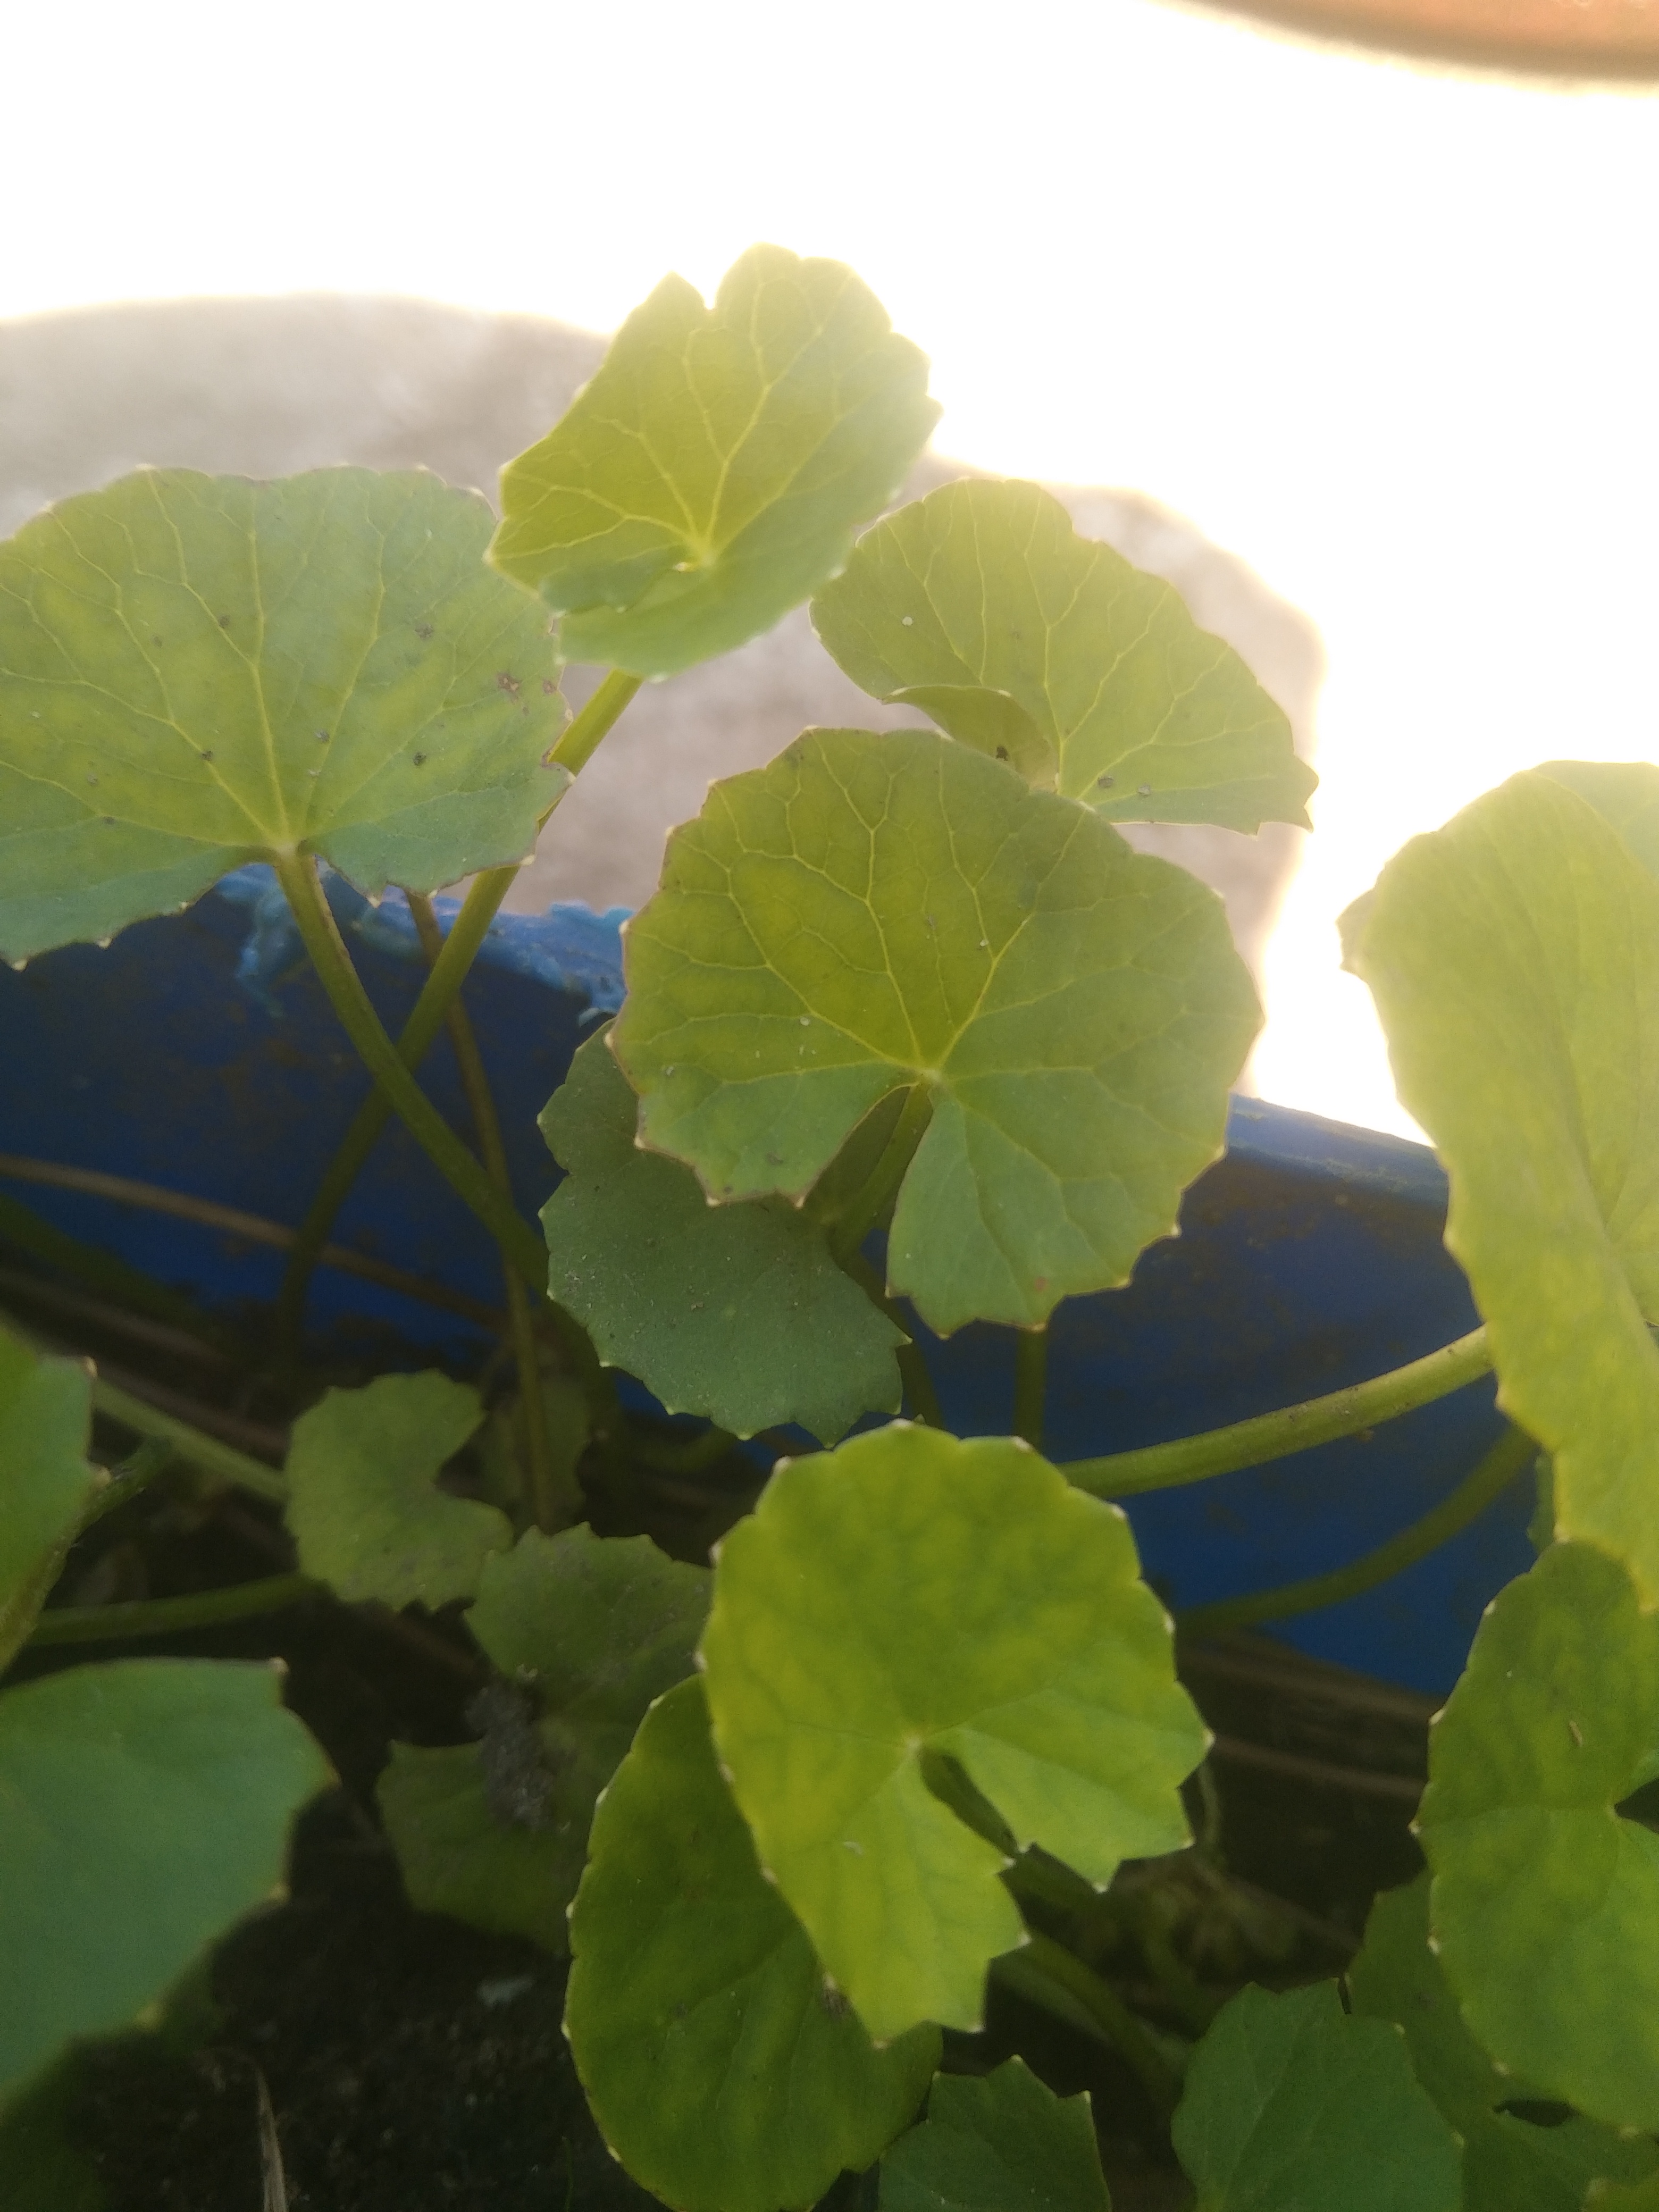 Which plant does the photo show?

thankuni
